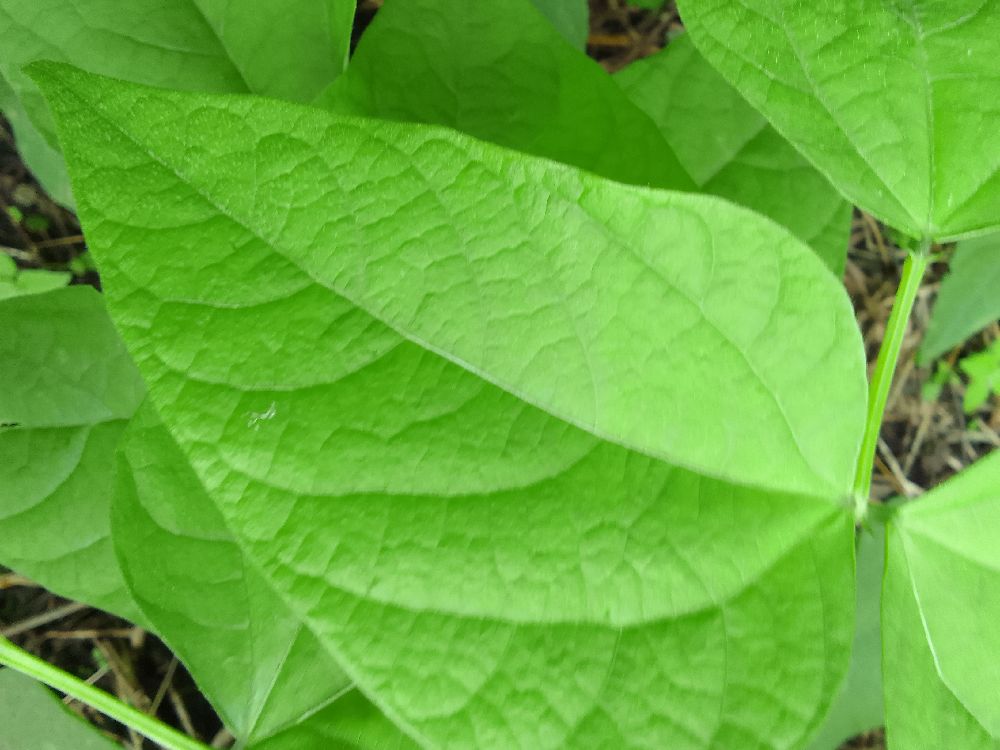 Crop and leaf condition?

common bean, healthy
